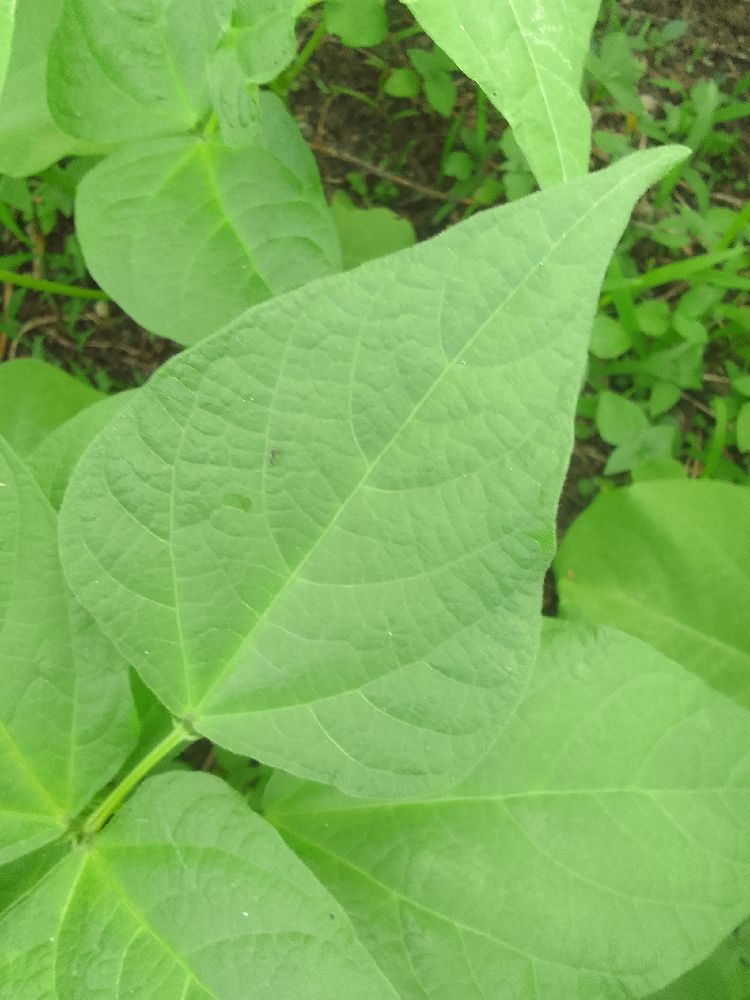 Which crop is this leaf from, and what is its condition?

common bean, healthy
